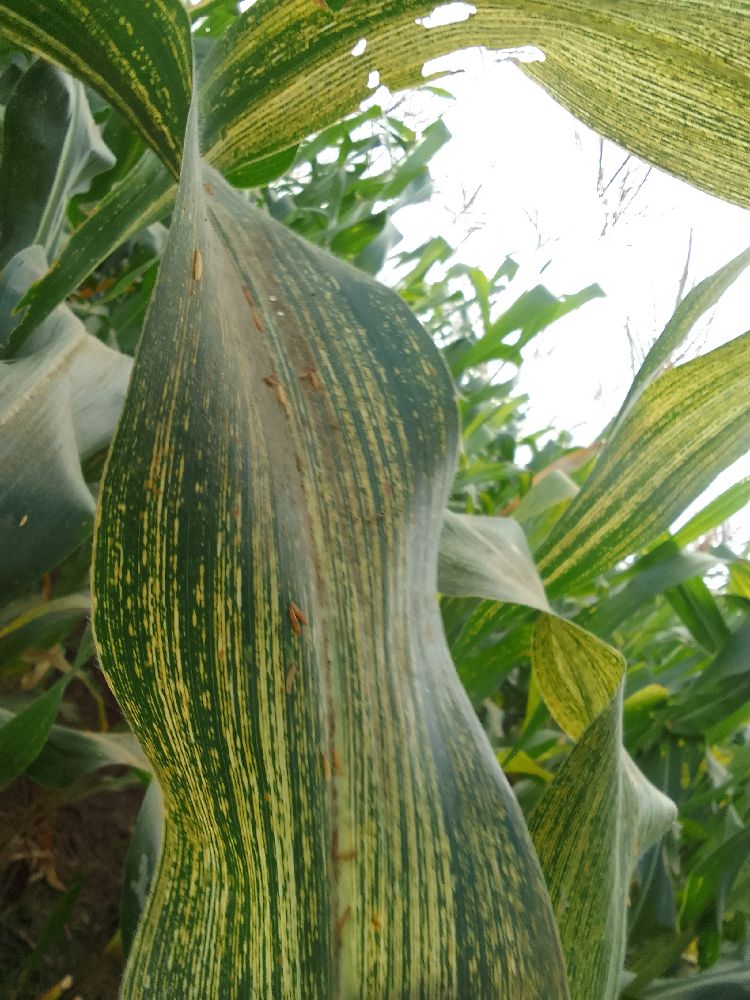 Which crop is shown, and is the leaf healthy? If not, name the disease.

maize, maize streak virus
